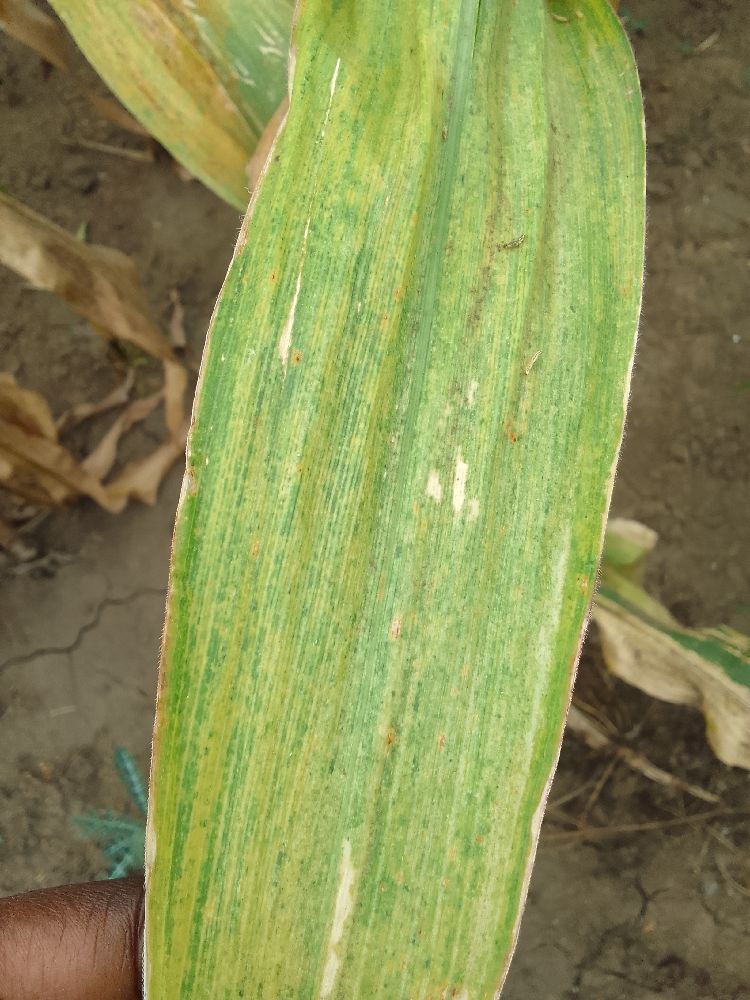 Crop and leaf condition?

maize, maize streak virus
